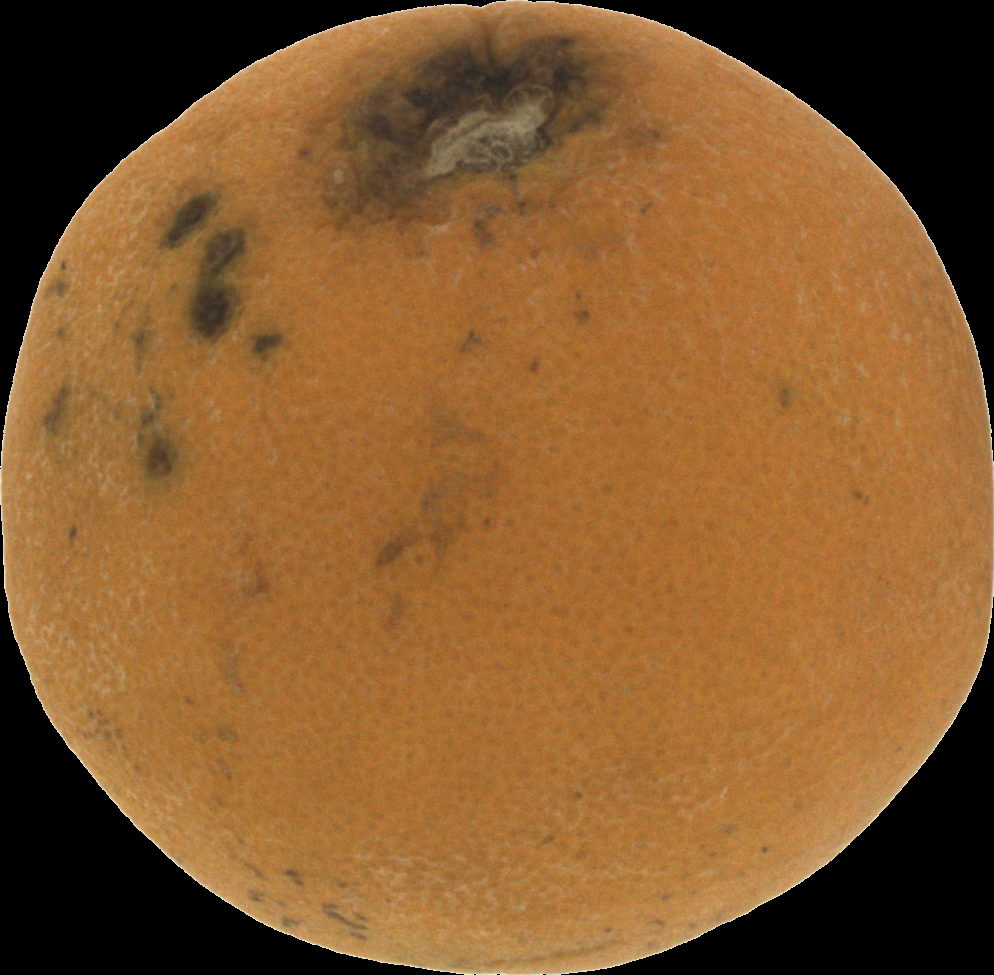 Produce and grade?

orange, bad
